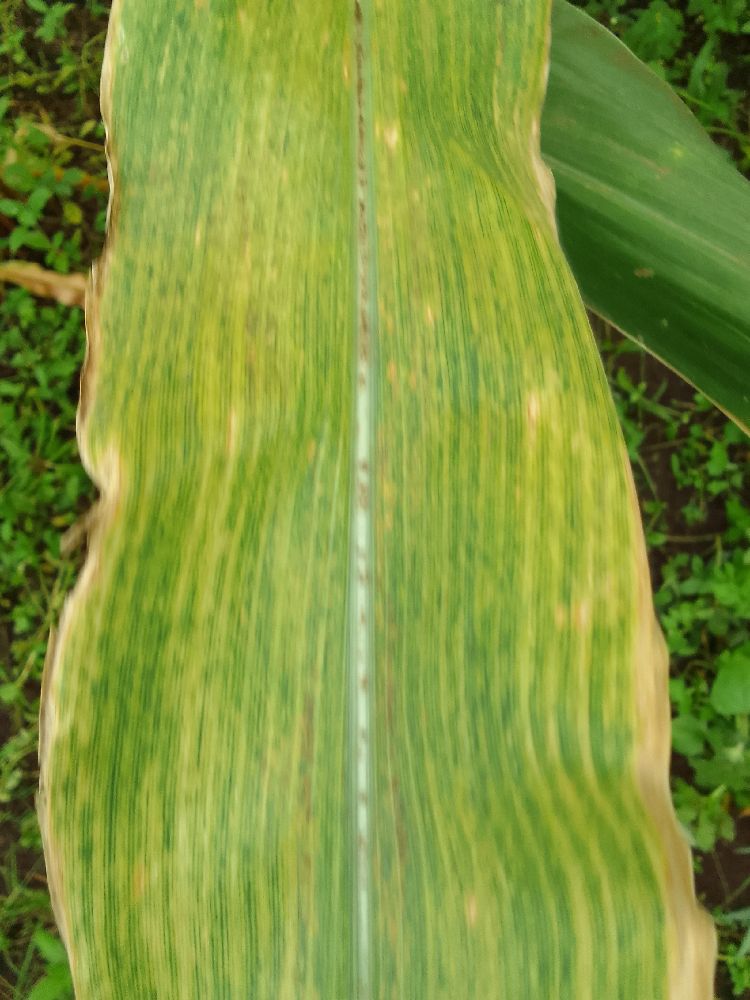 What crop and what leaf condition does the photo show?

maize, maize lethal necrosis
